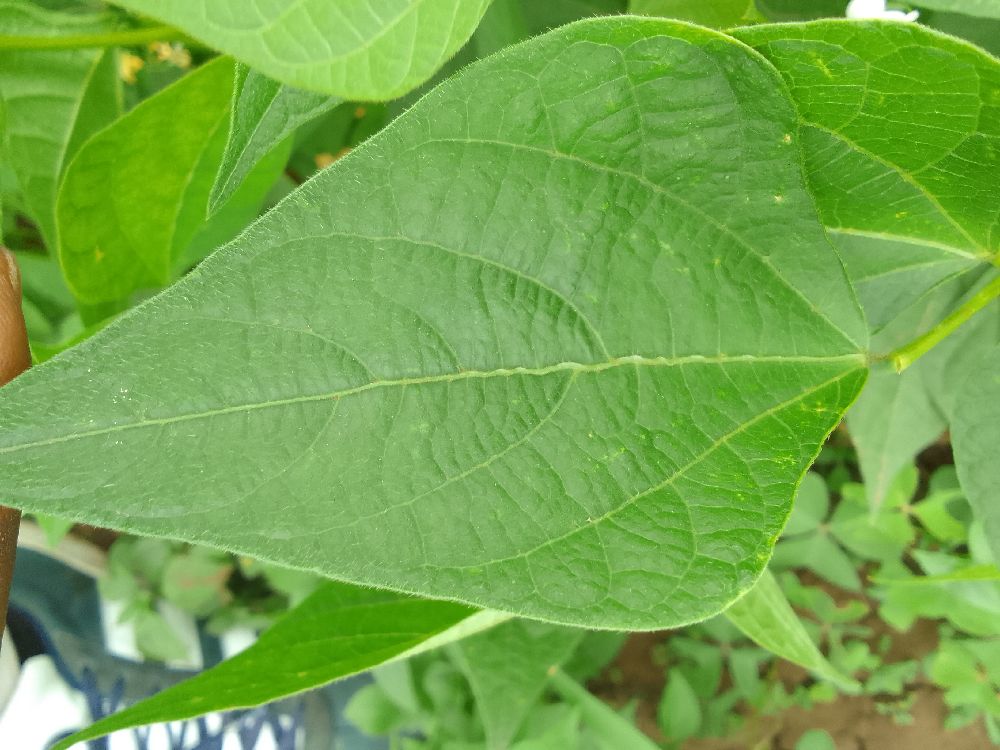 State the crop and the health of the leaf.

common bean, healthy
